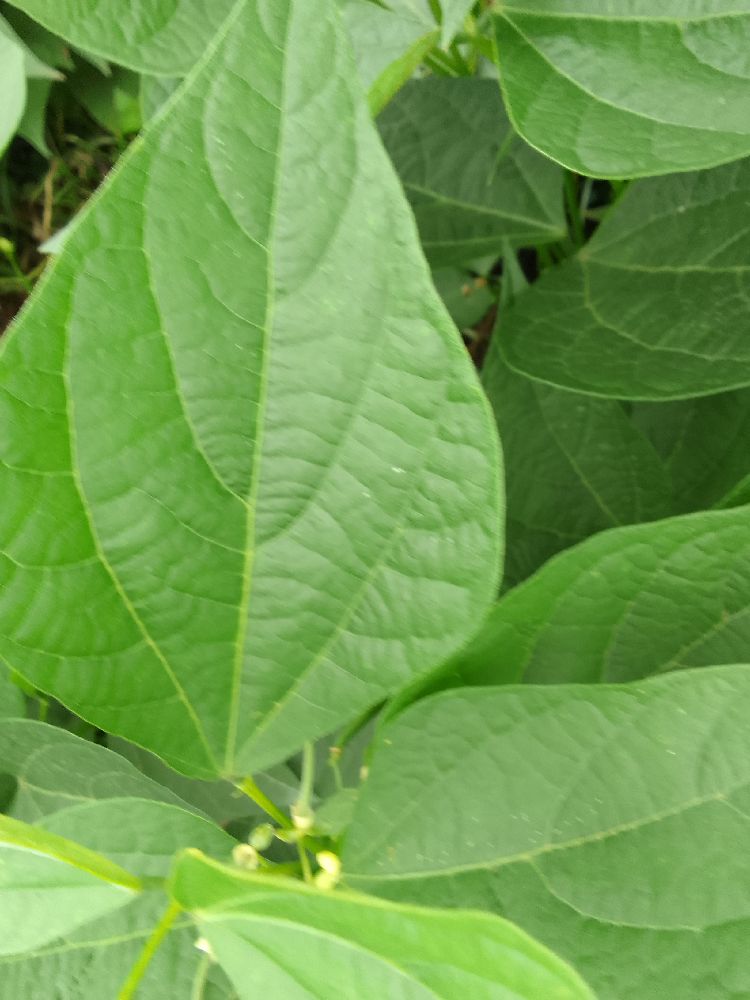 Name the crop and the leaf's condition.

common bean, healthy
